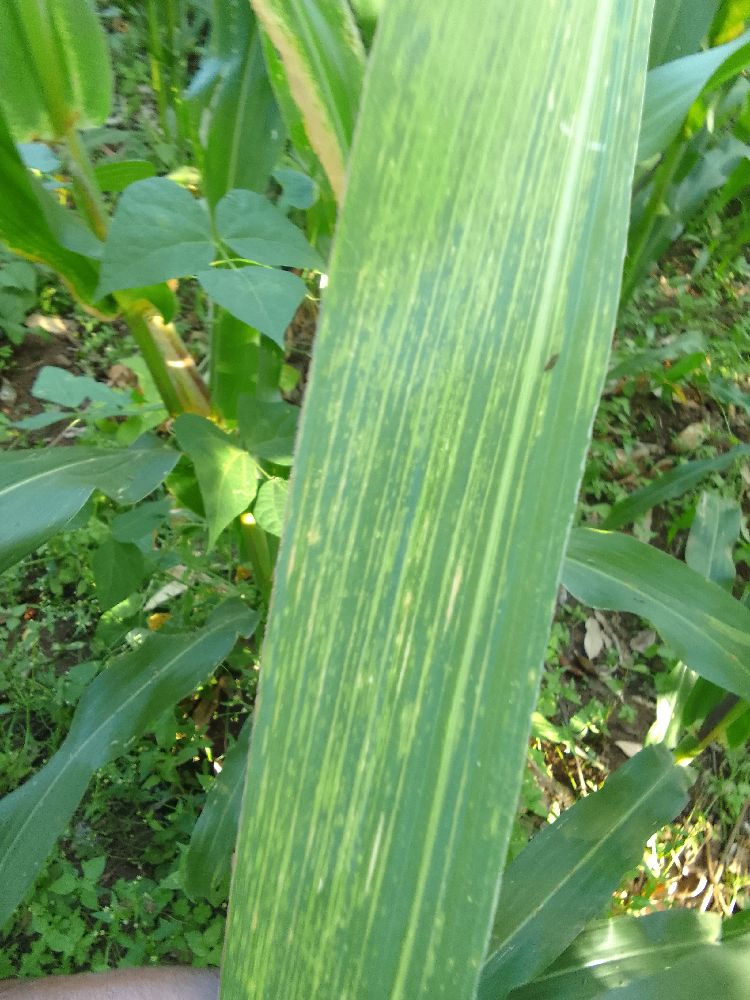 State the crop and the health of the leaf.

maize, maize lethal necrosis
